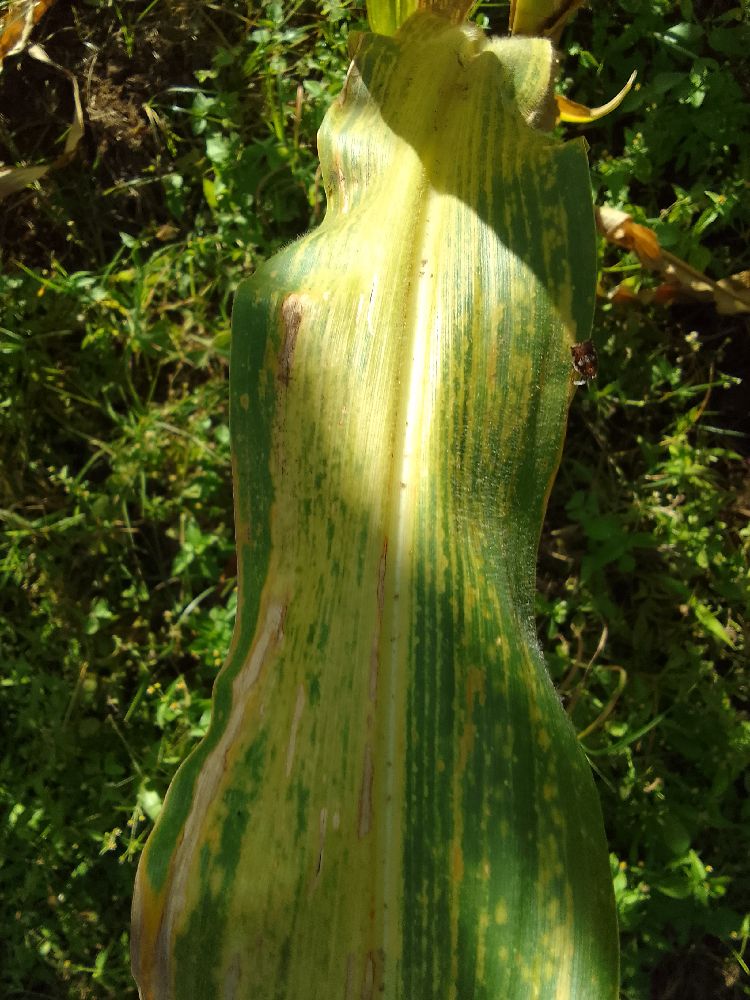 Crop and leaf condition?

maize, maize lethal necrosis
